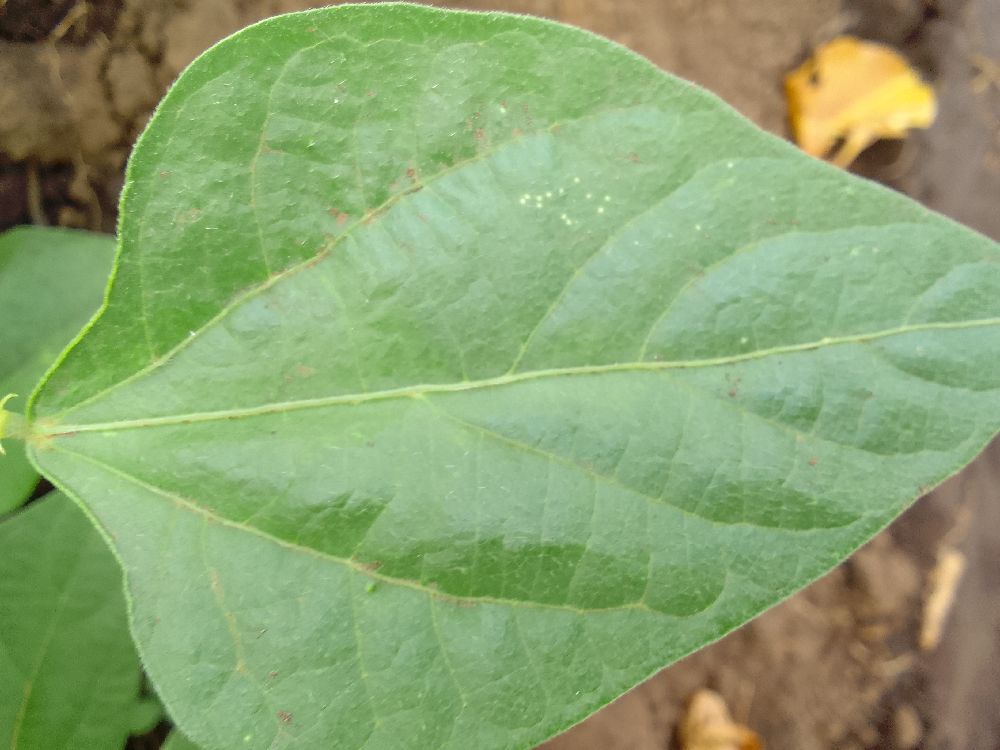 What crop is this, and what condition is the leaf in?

common bean, healthy
